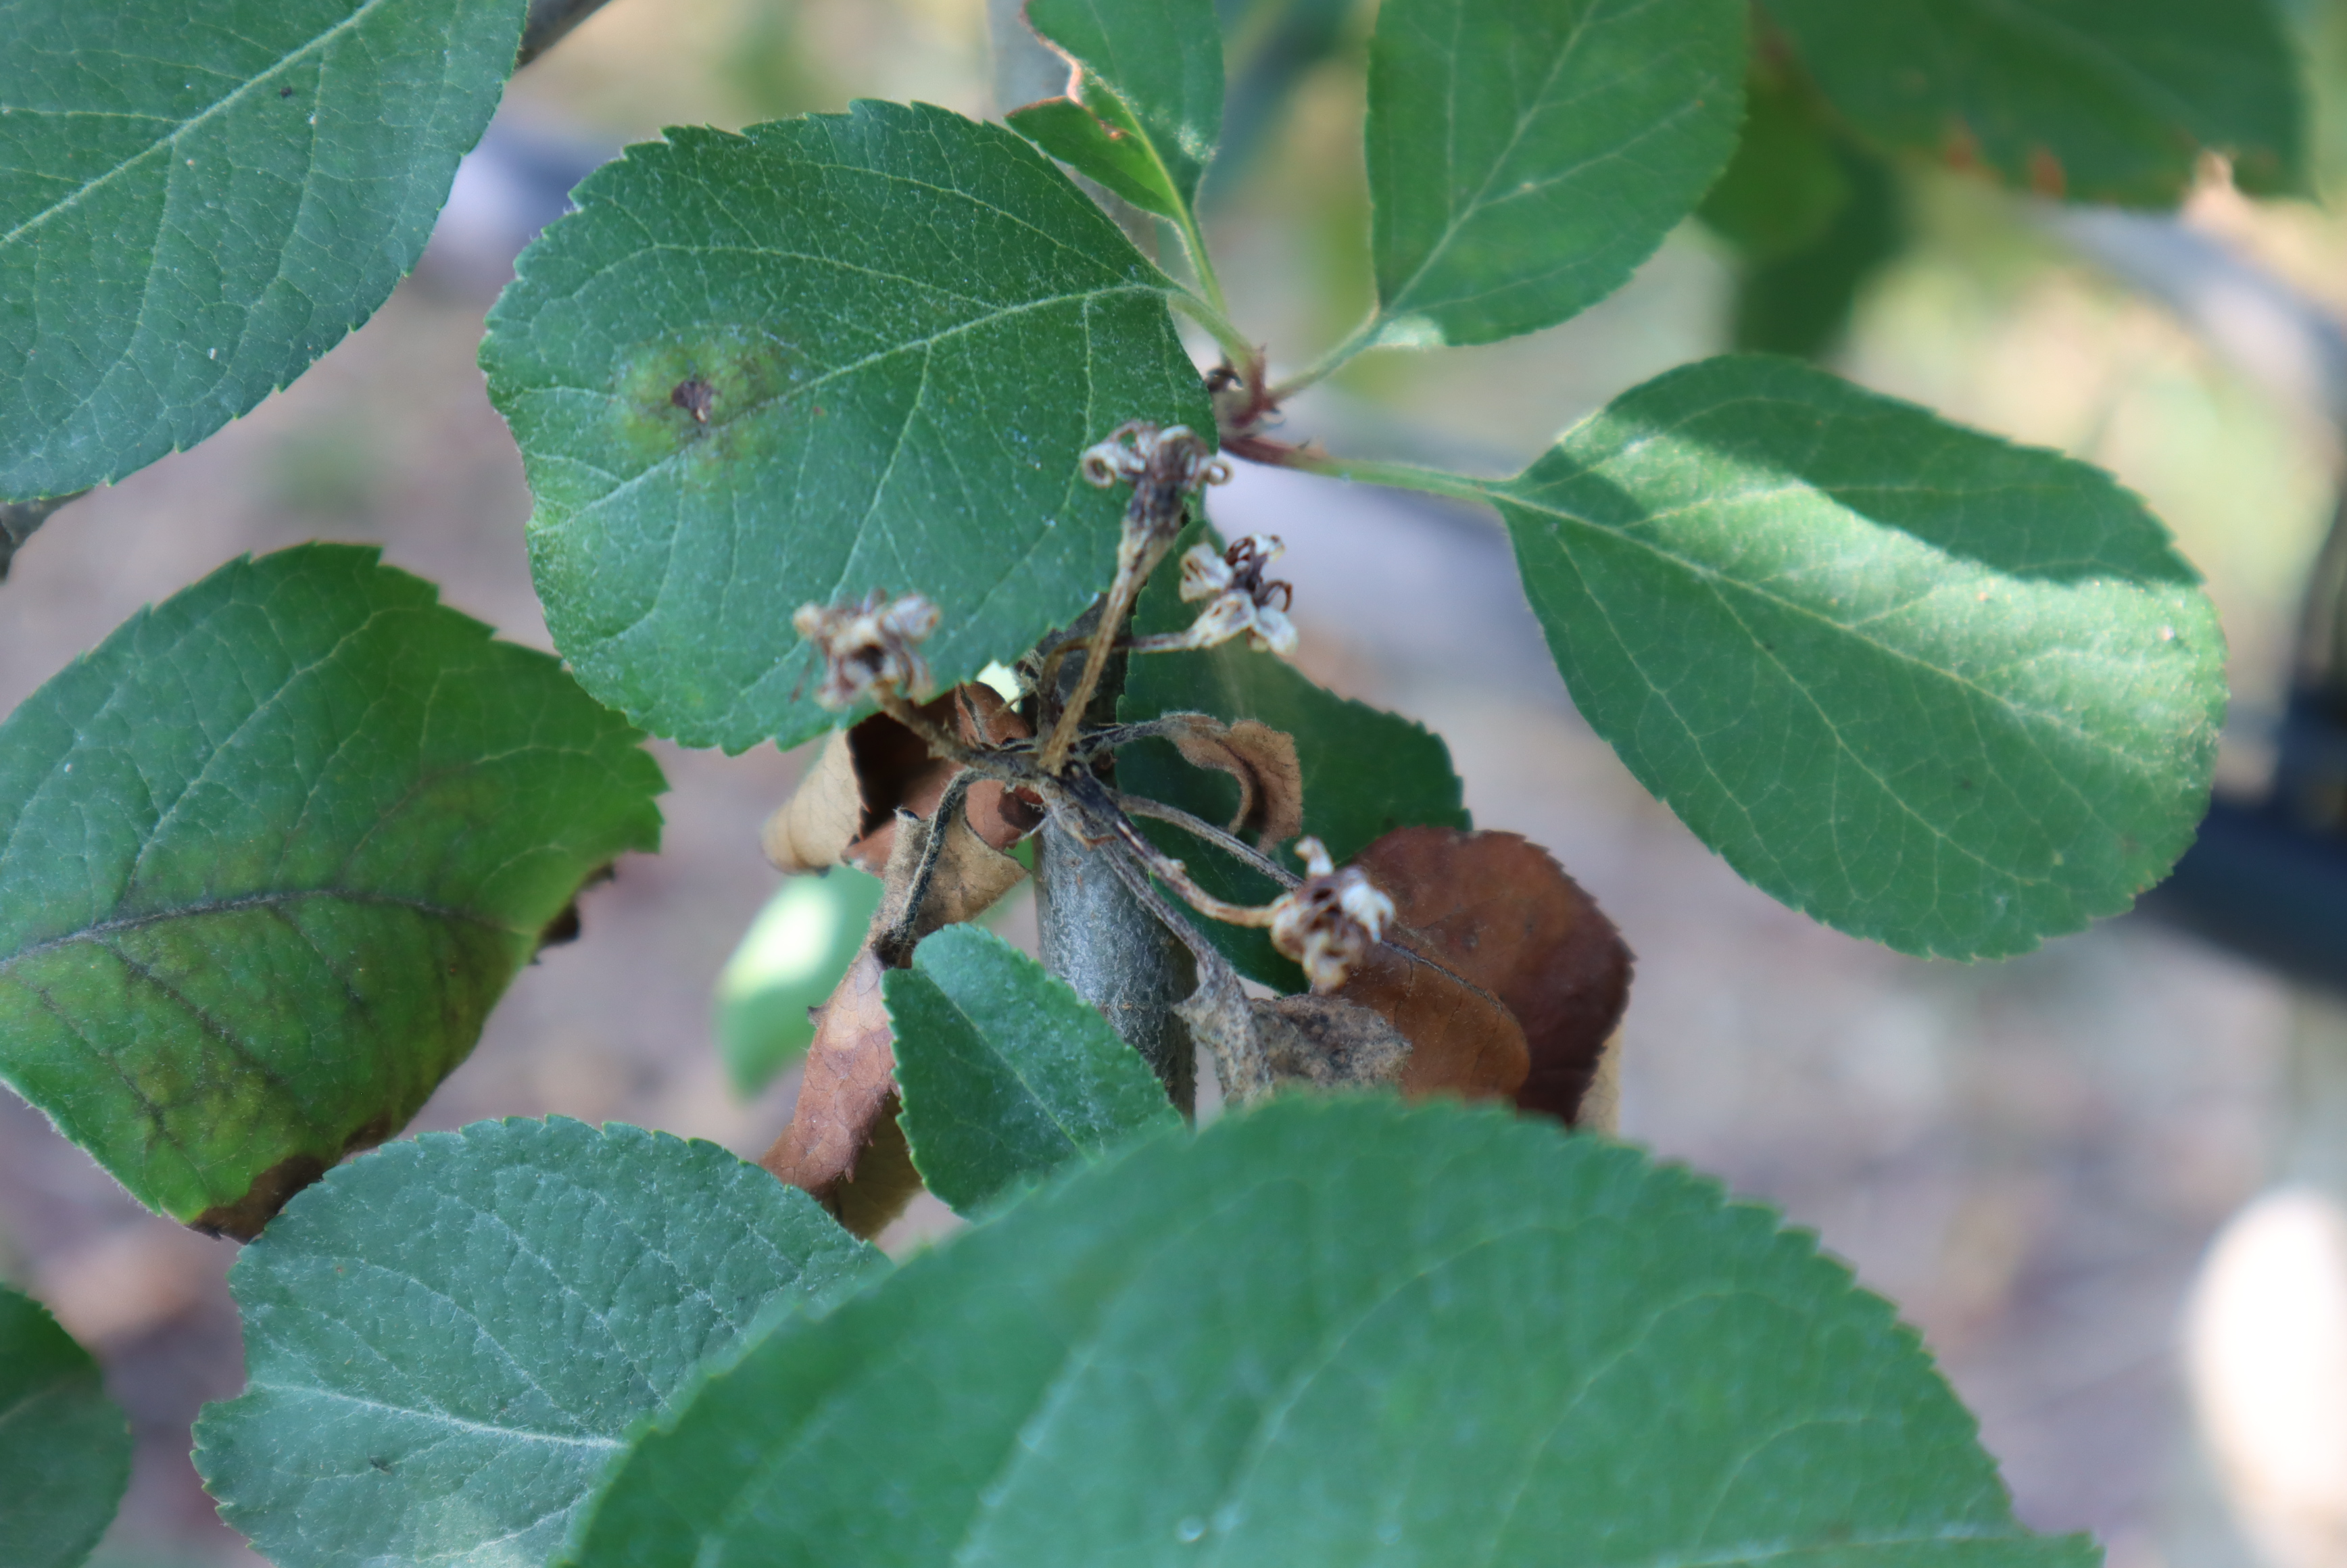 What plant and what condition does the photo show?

apple, fire blight, scab
